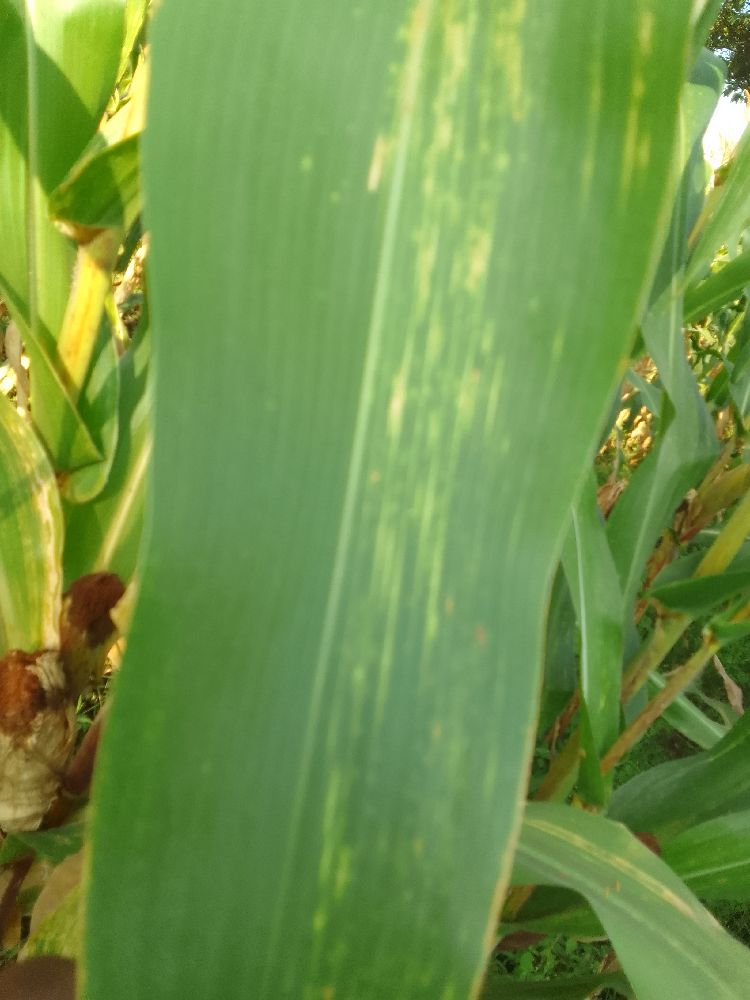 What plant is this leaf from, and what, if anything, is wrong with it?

maize, maize lethal necrosis
